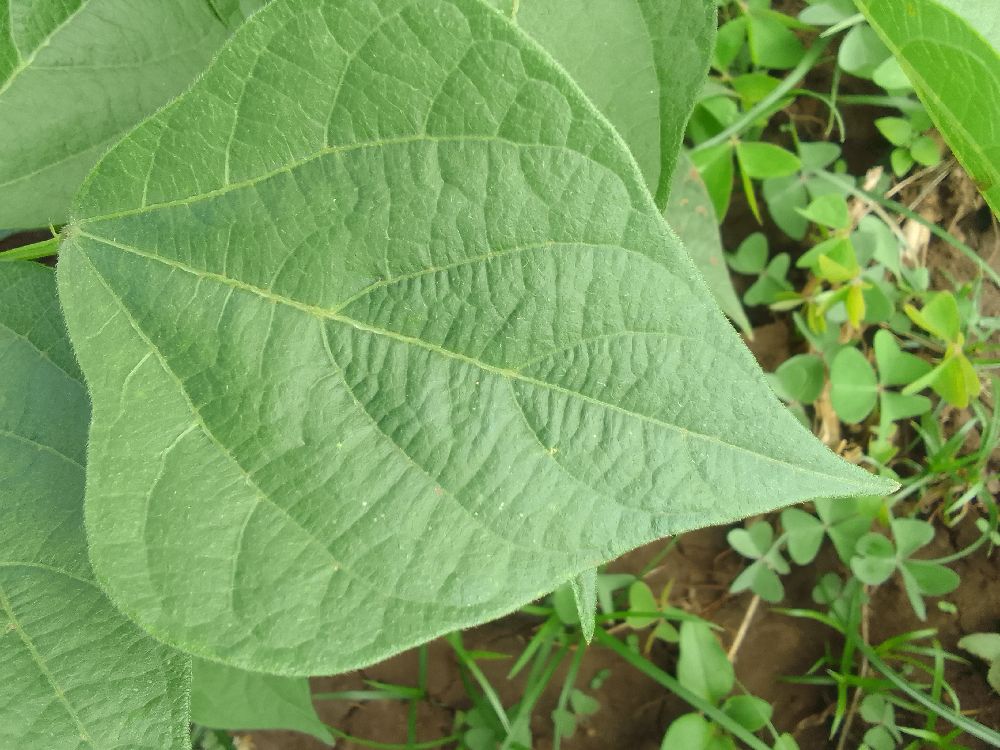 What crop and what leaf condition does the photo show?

common bean, healthy
